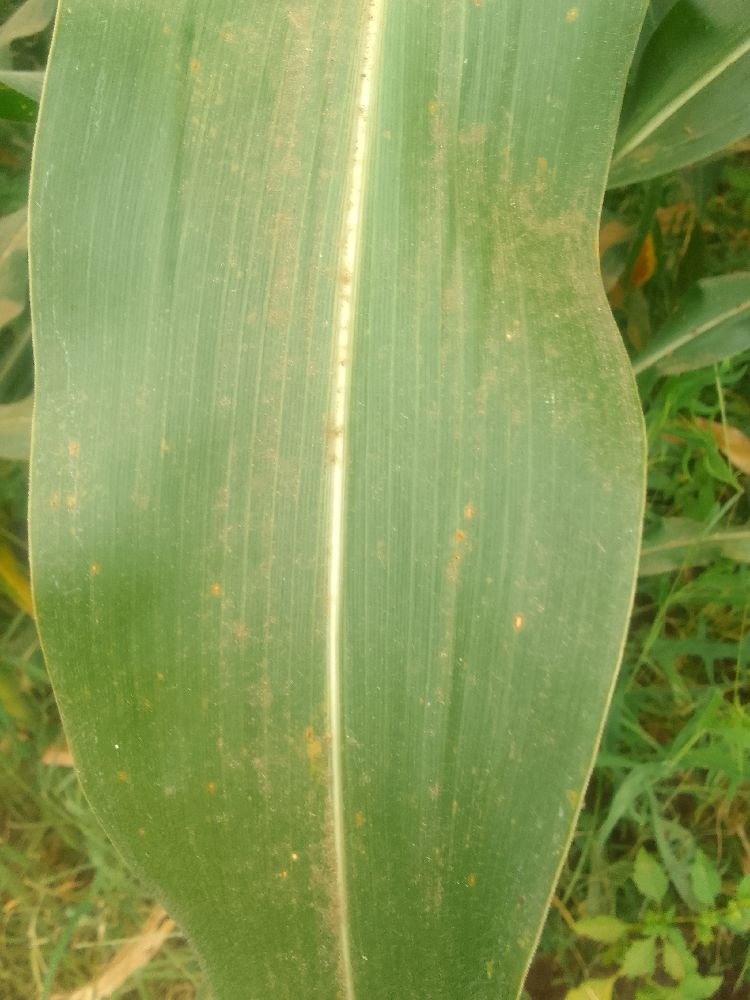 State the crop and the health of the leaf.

maize, healthy
